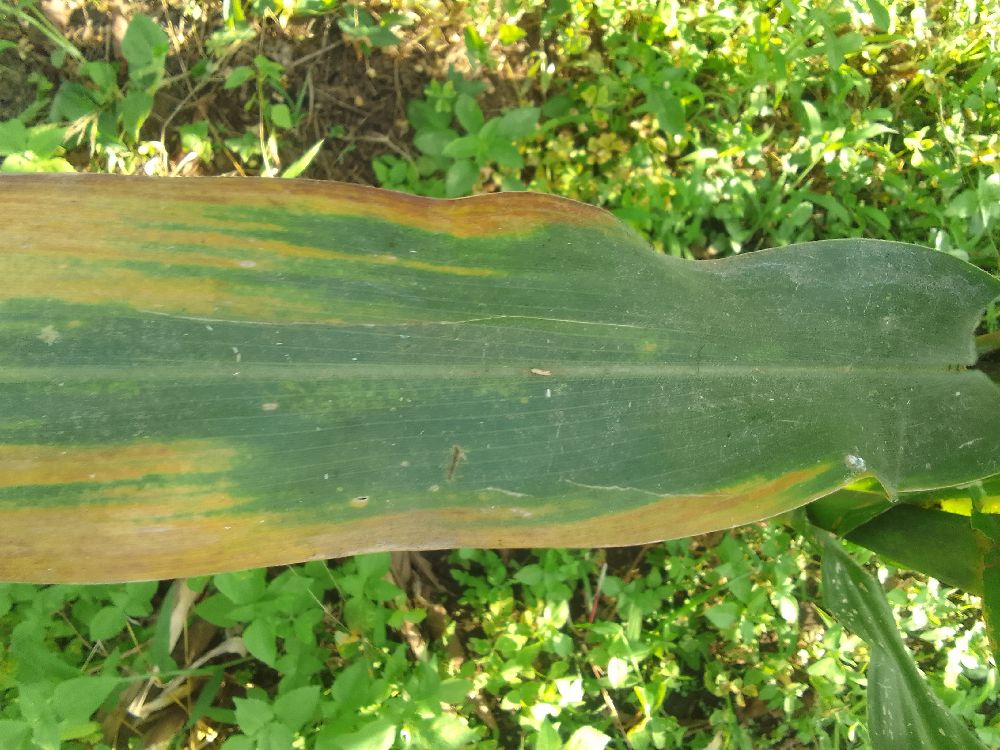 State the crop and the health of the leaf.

maize, maize lethal necrosis
